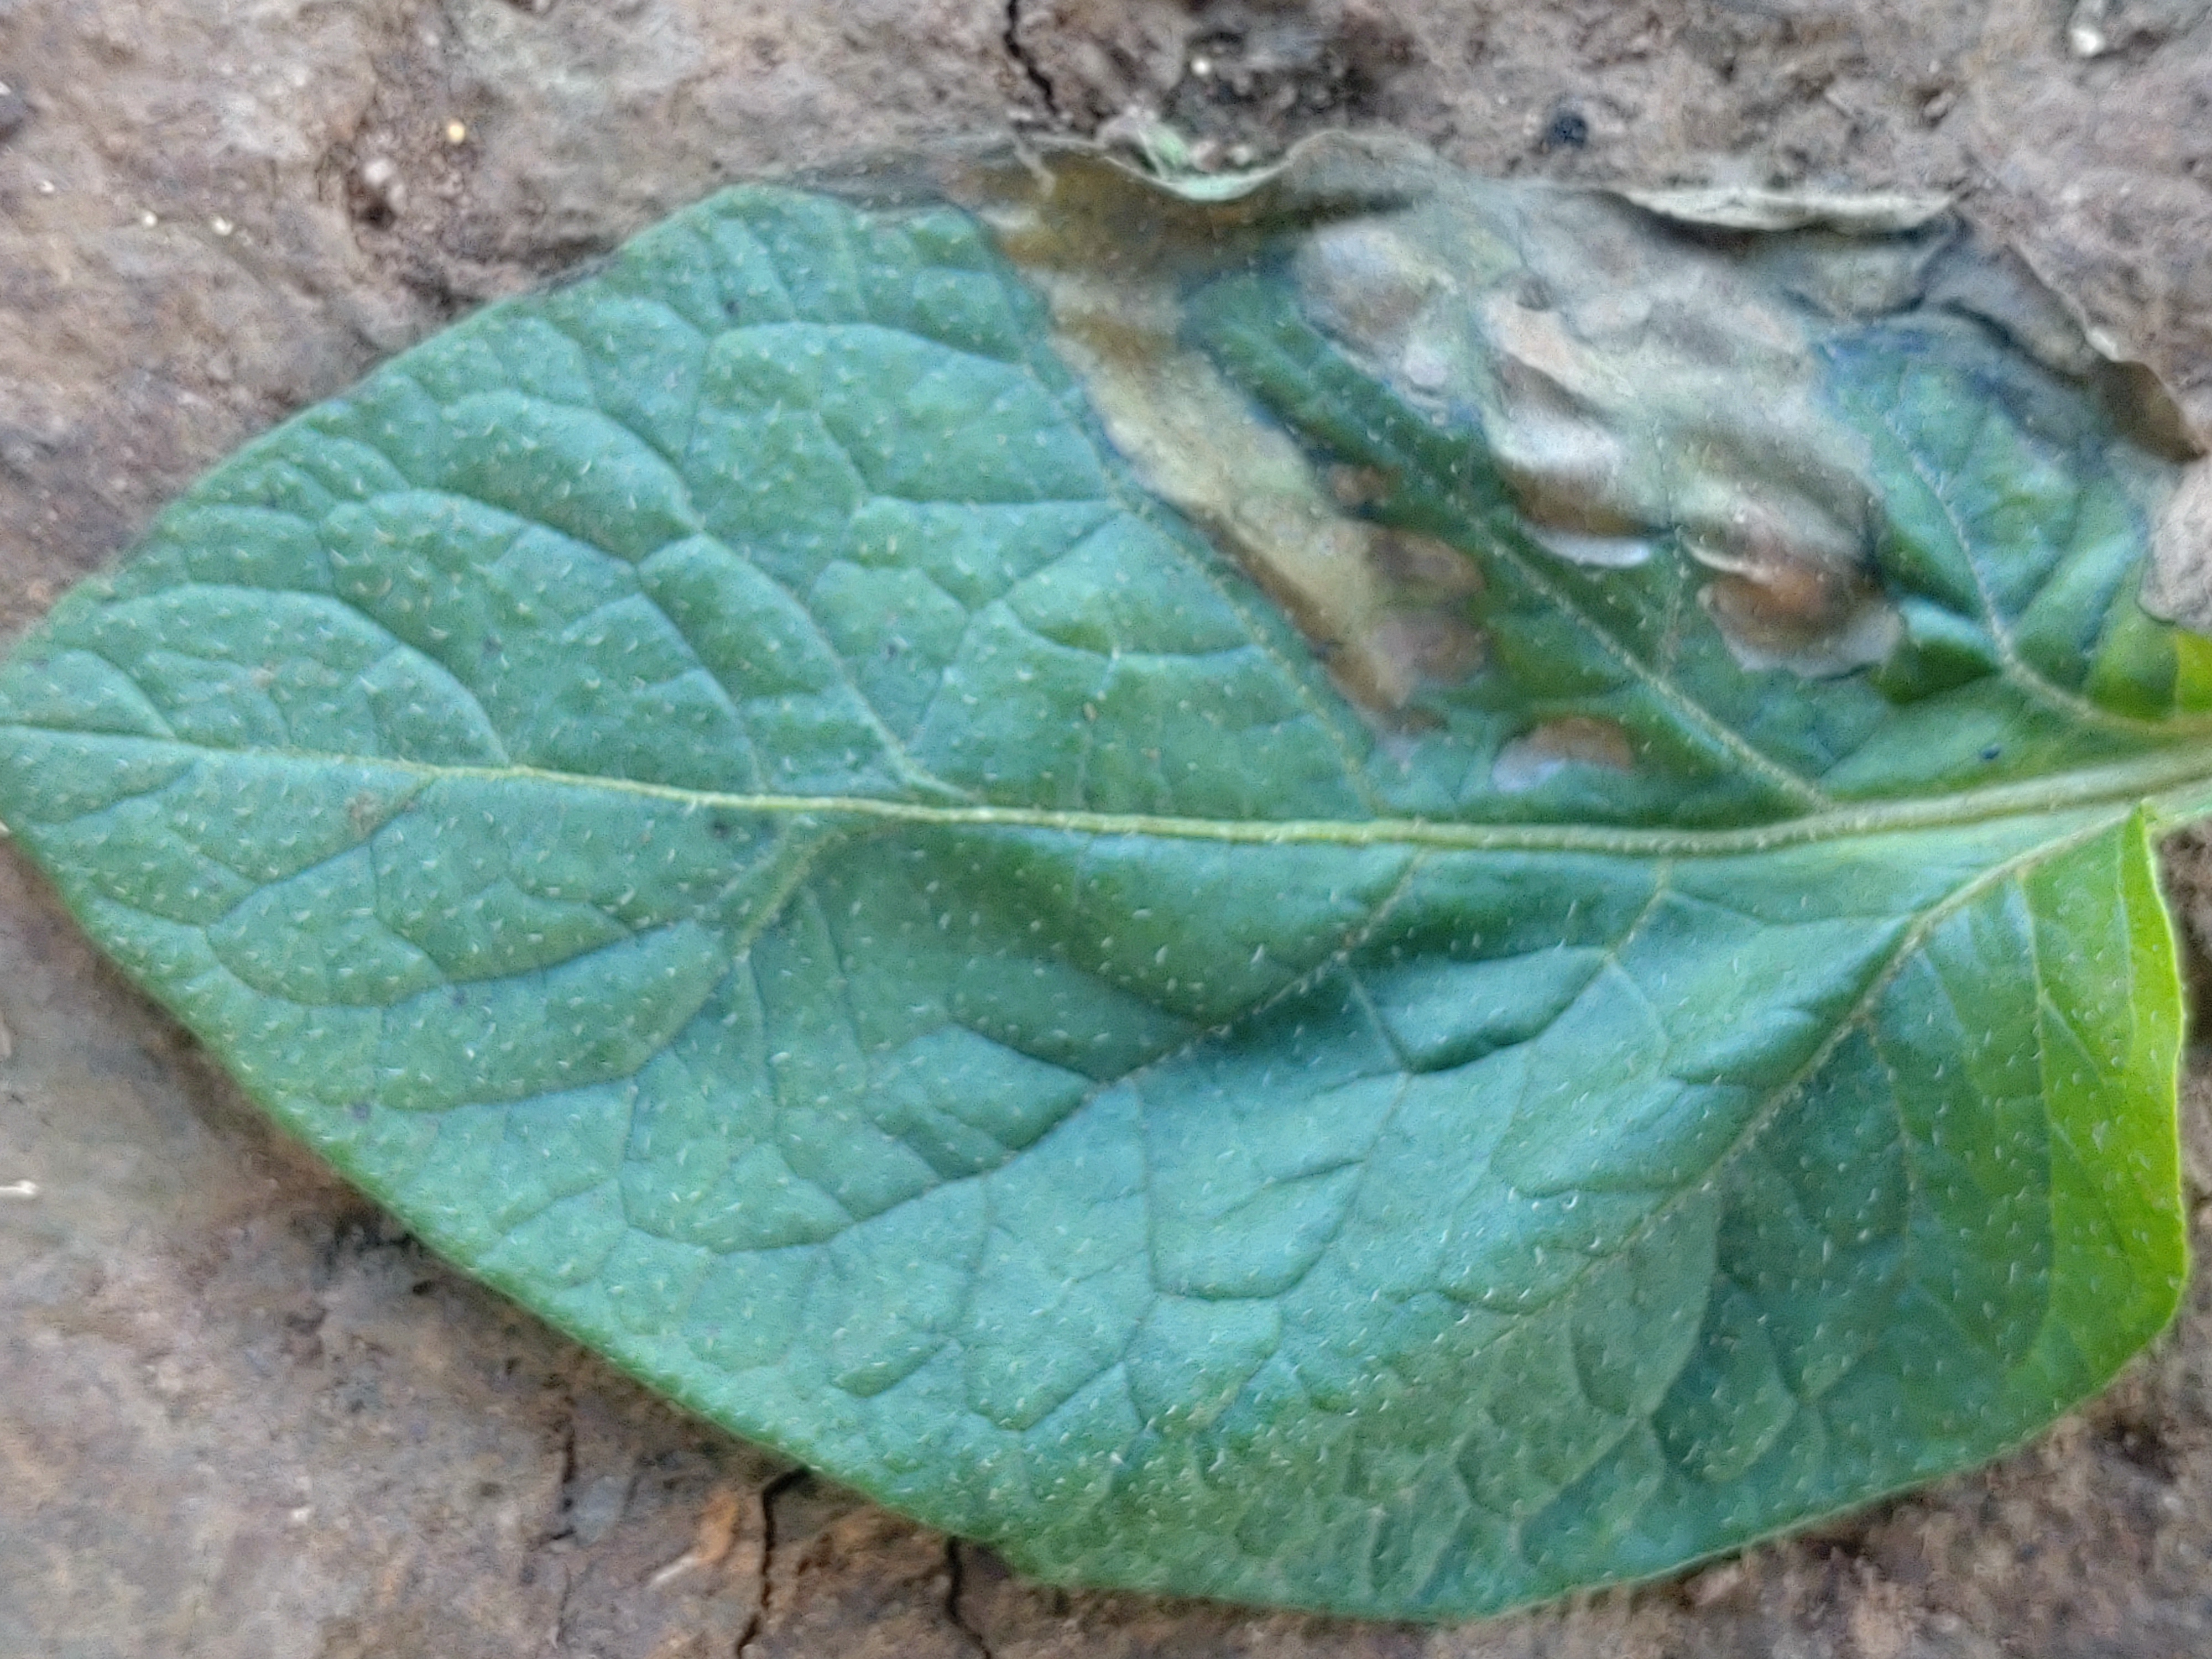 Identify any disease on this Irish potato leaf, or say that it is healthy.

early blight
